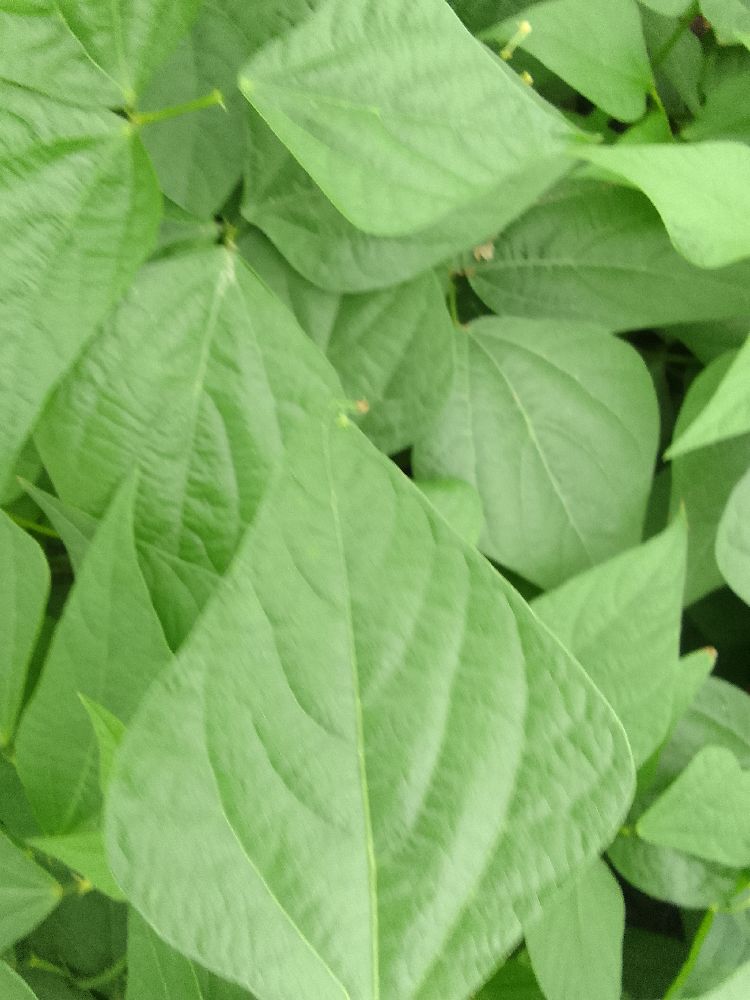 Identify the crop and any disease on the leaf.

common bean, healthy
